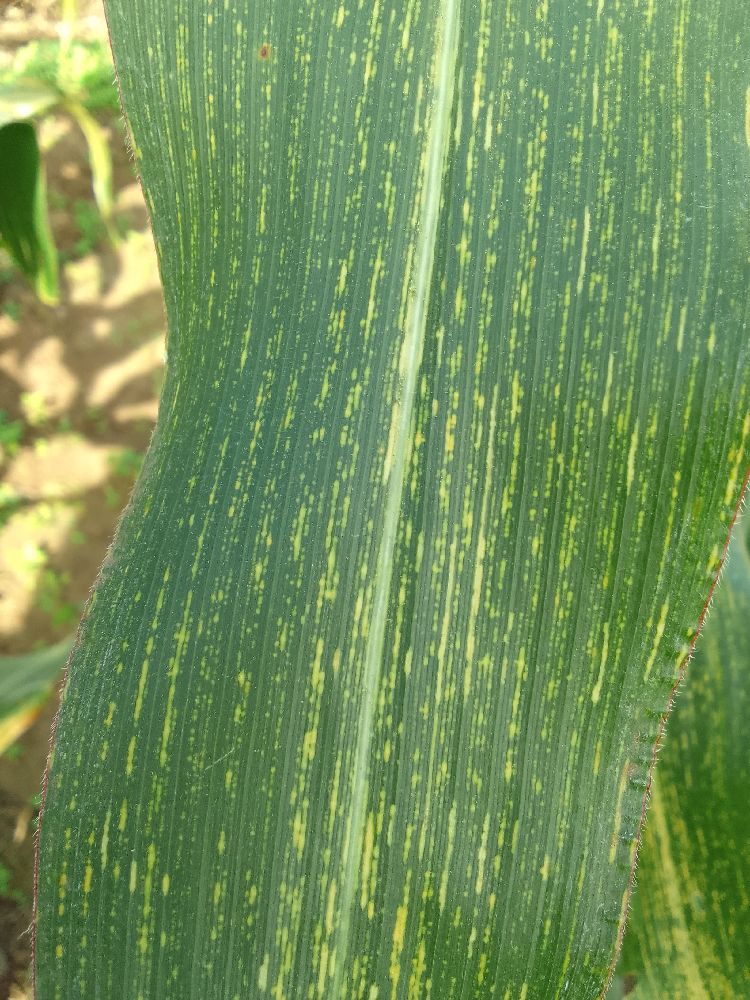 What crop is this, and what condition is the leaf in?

maize, maize streak virus
